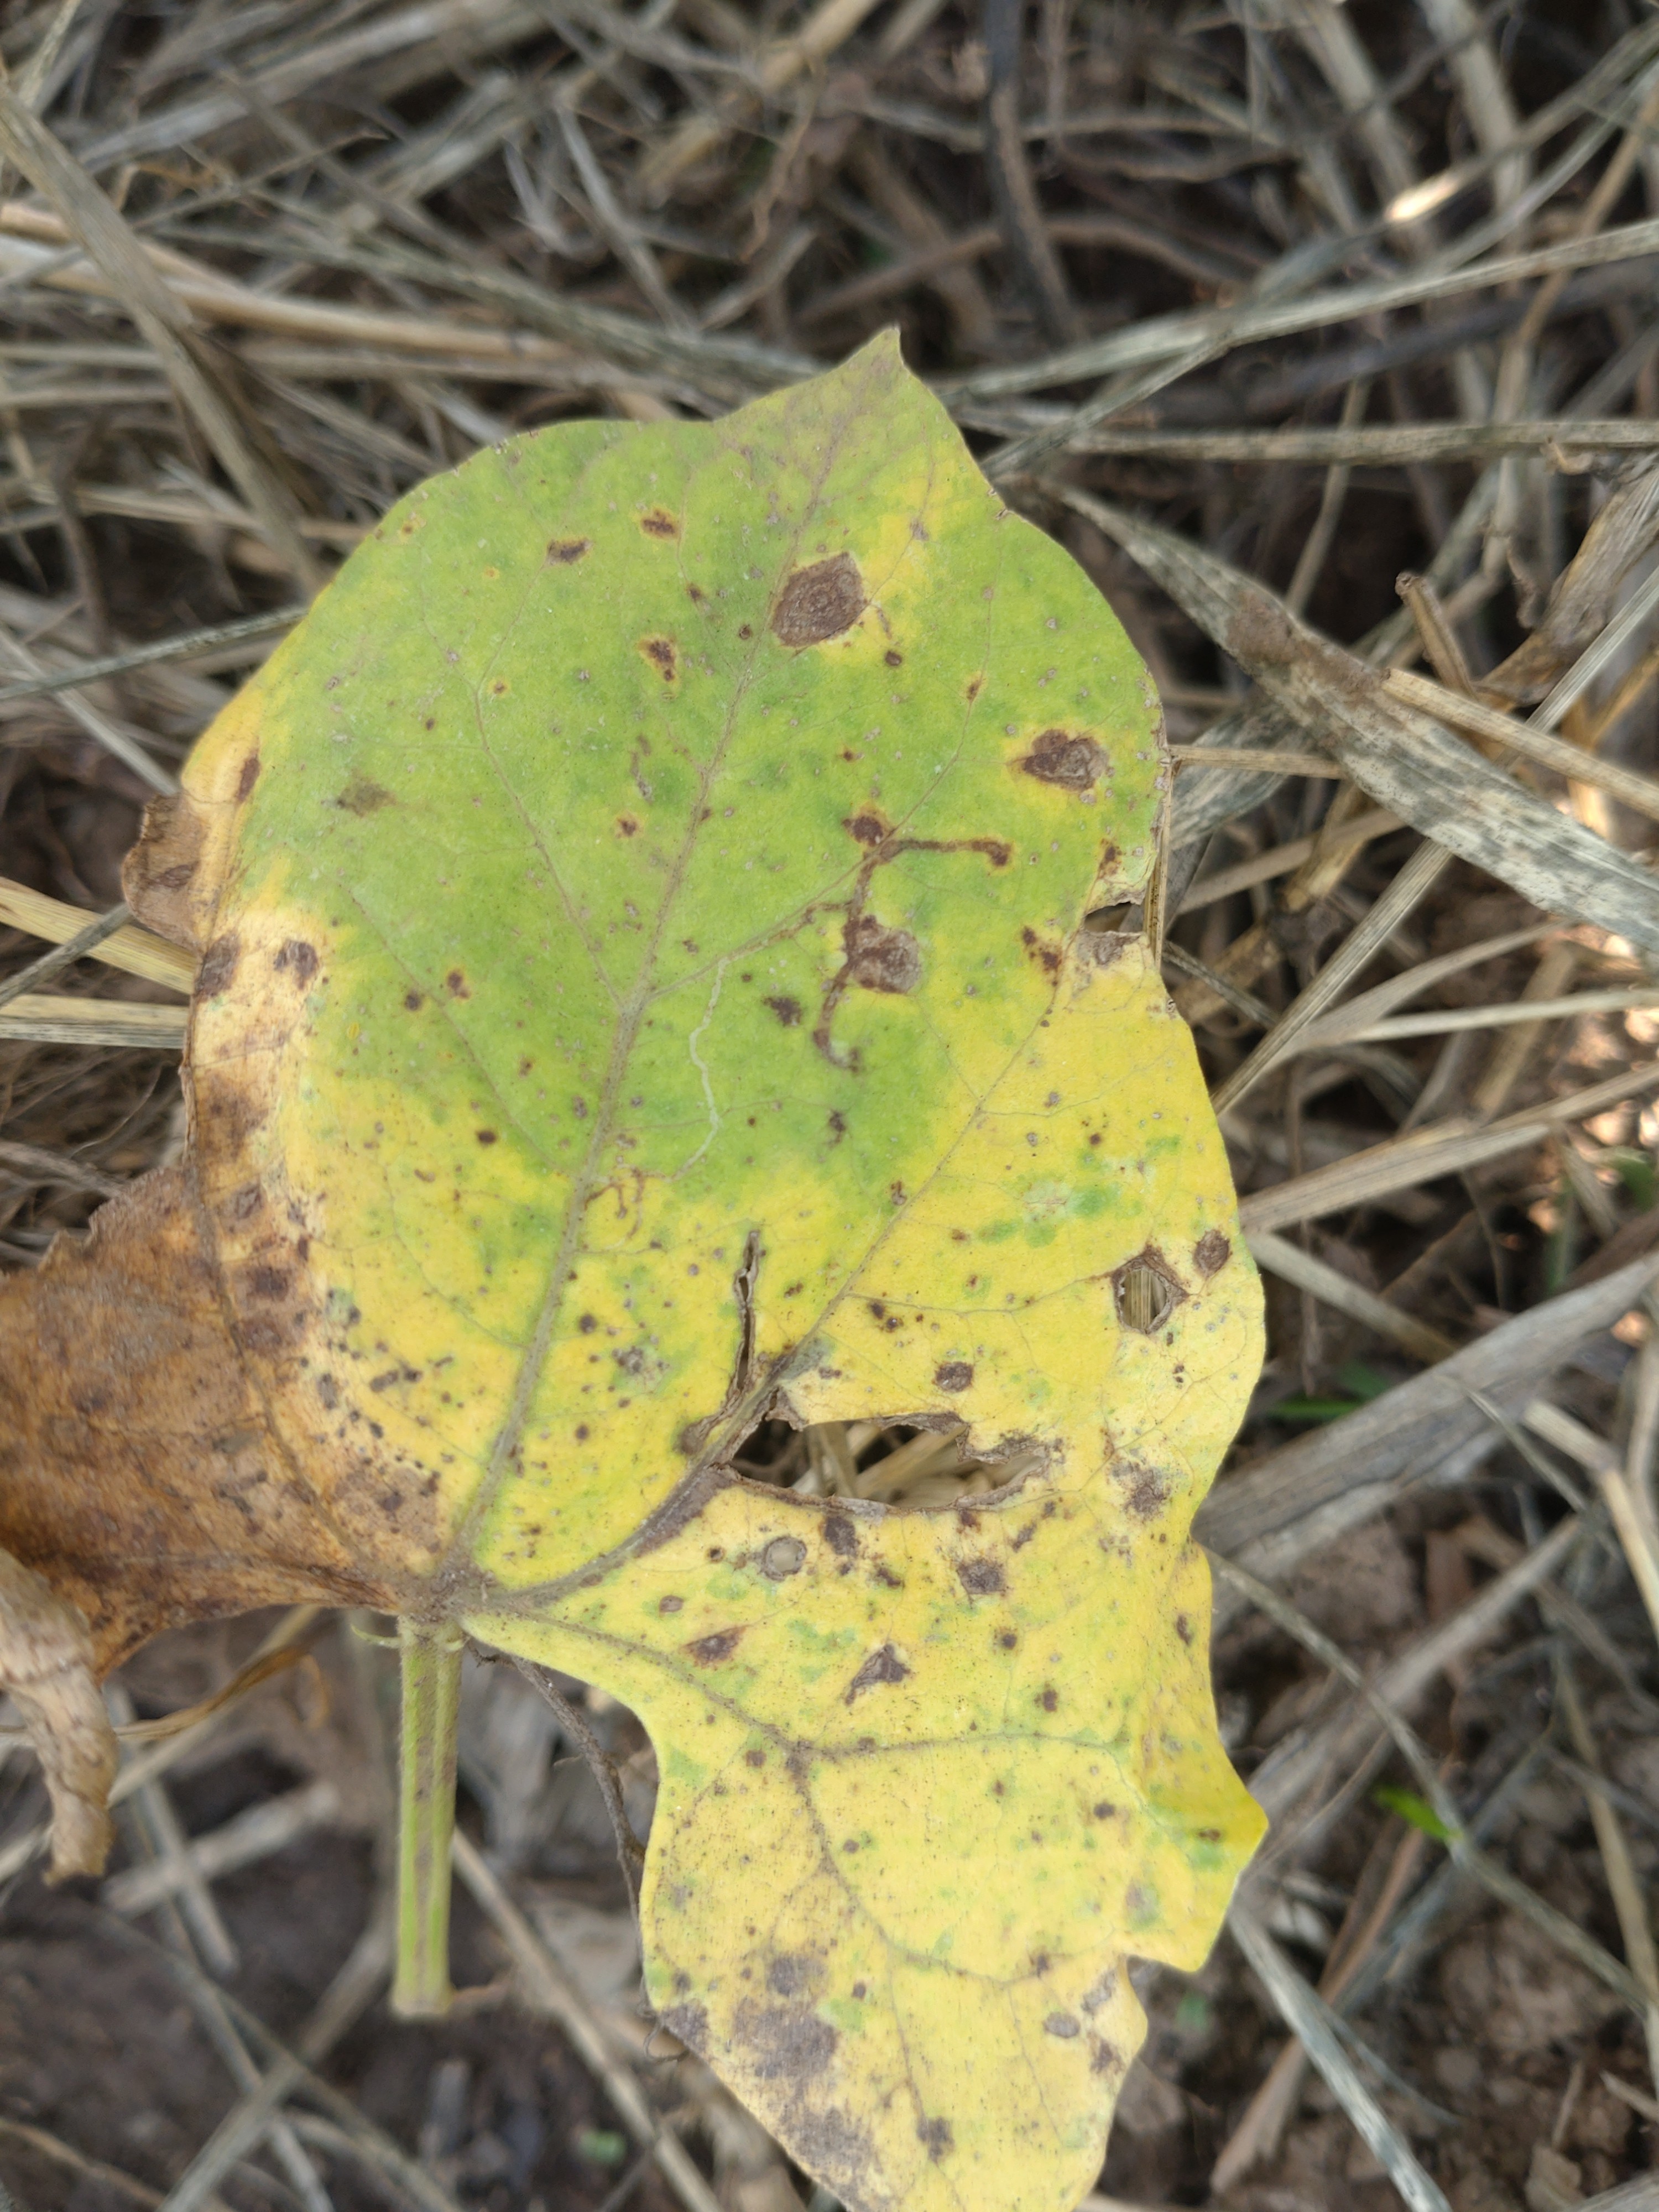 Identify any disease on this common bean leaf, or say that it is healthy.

anthracnose
